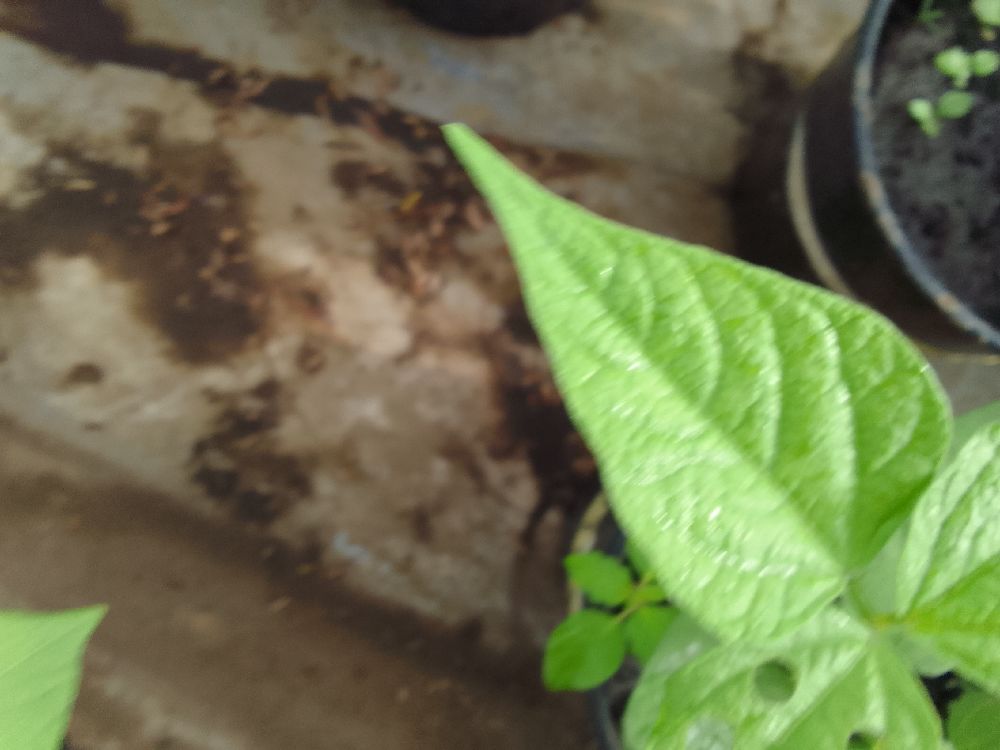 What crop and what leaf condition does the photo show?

common bean, healthy
